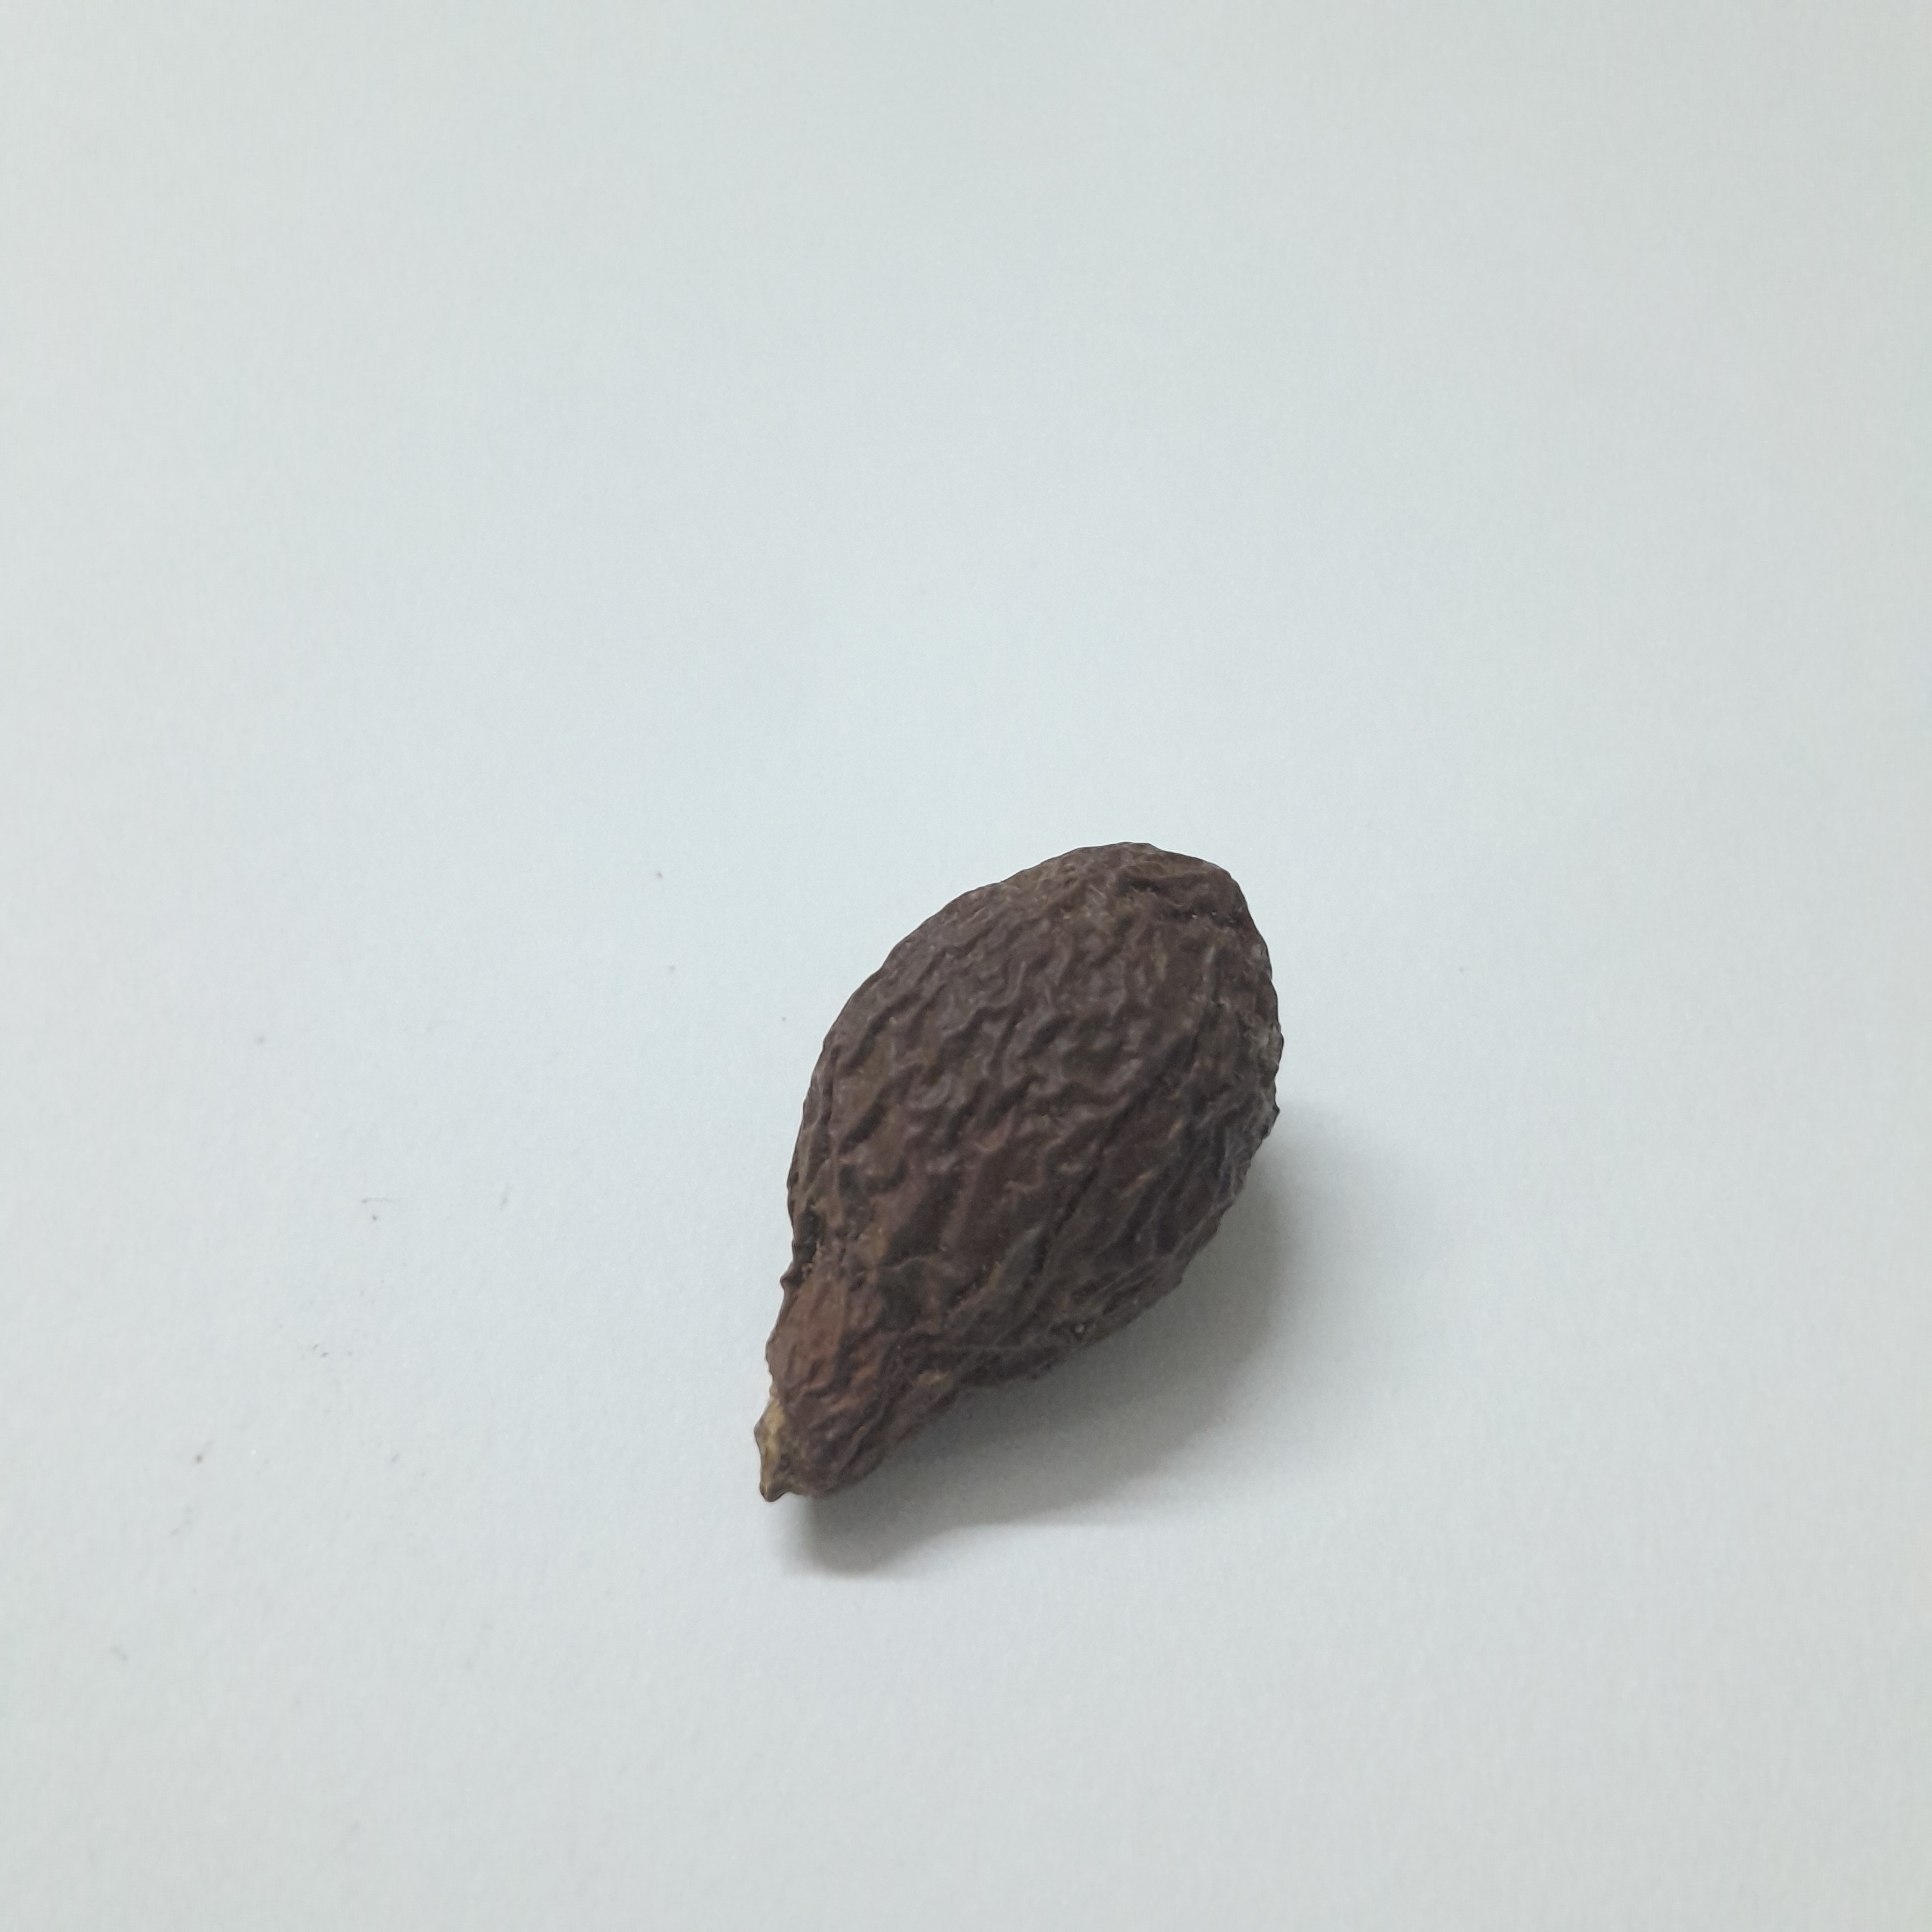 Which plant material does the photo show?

niranjanphal
